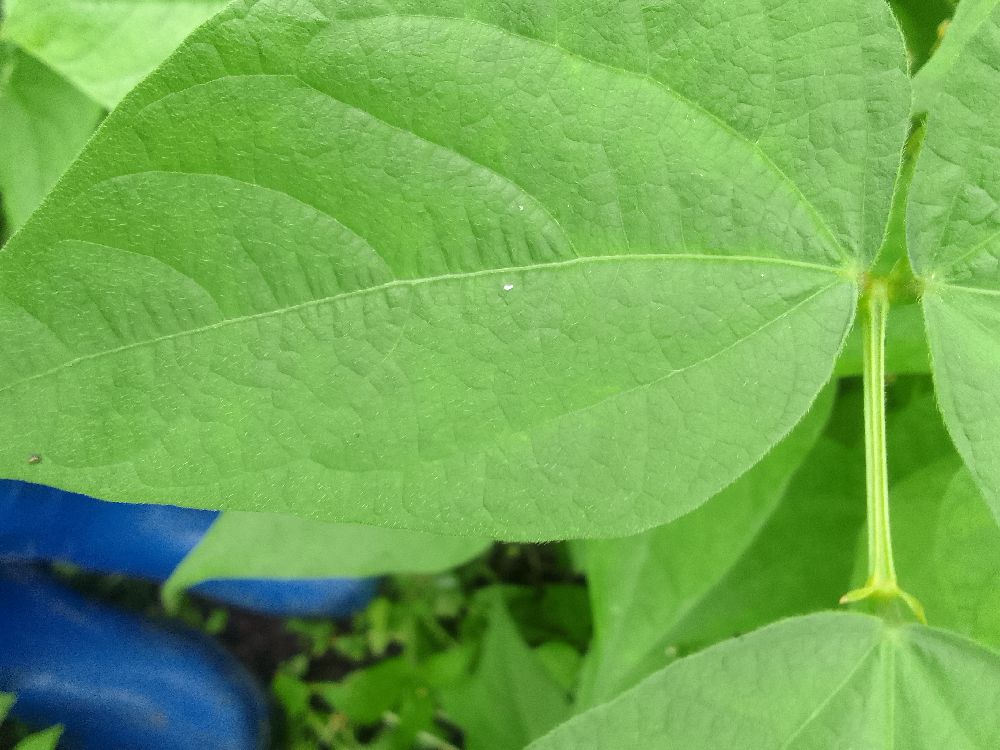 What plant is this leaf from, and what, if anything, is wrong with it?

common bean, healthy
